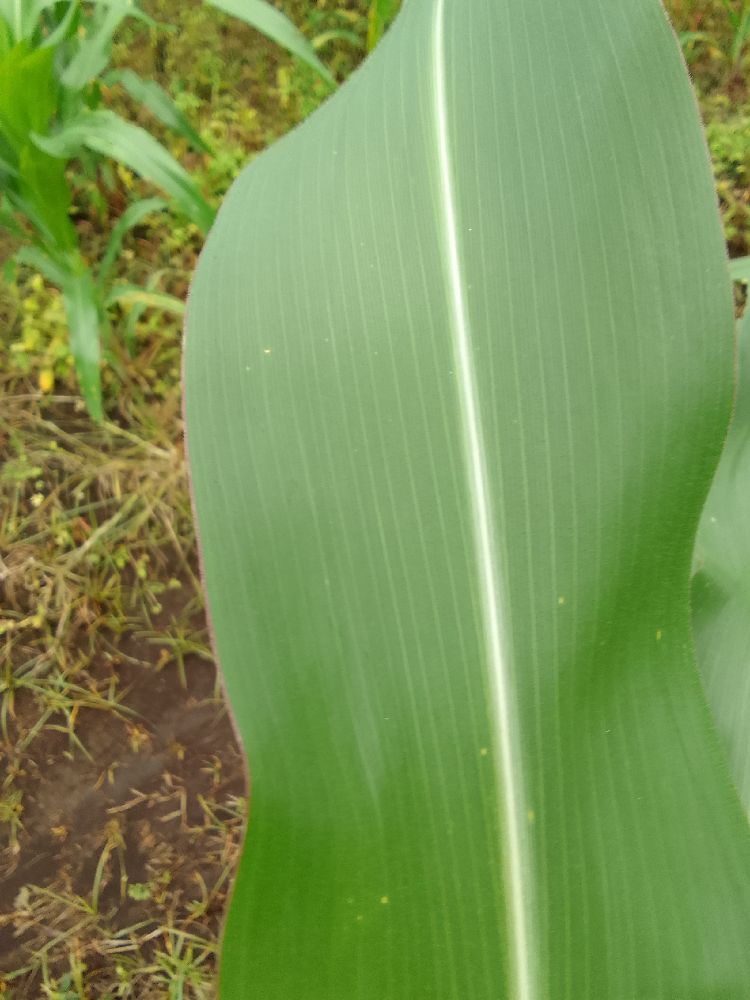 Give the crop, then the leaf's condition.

maize, healthy
